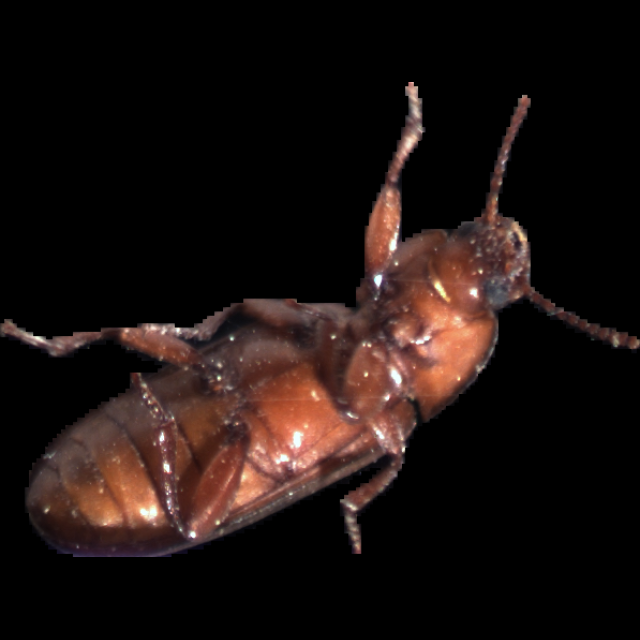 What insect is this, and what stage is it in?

mealworm beetle
